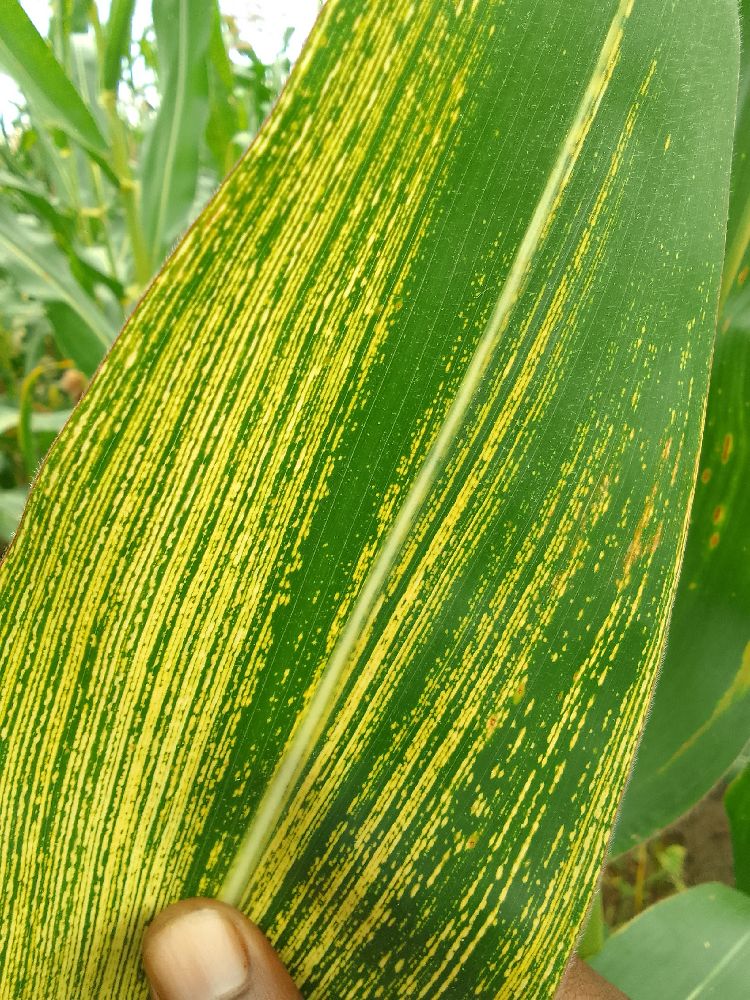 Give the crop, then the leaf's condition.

maize, maize streak virus
